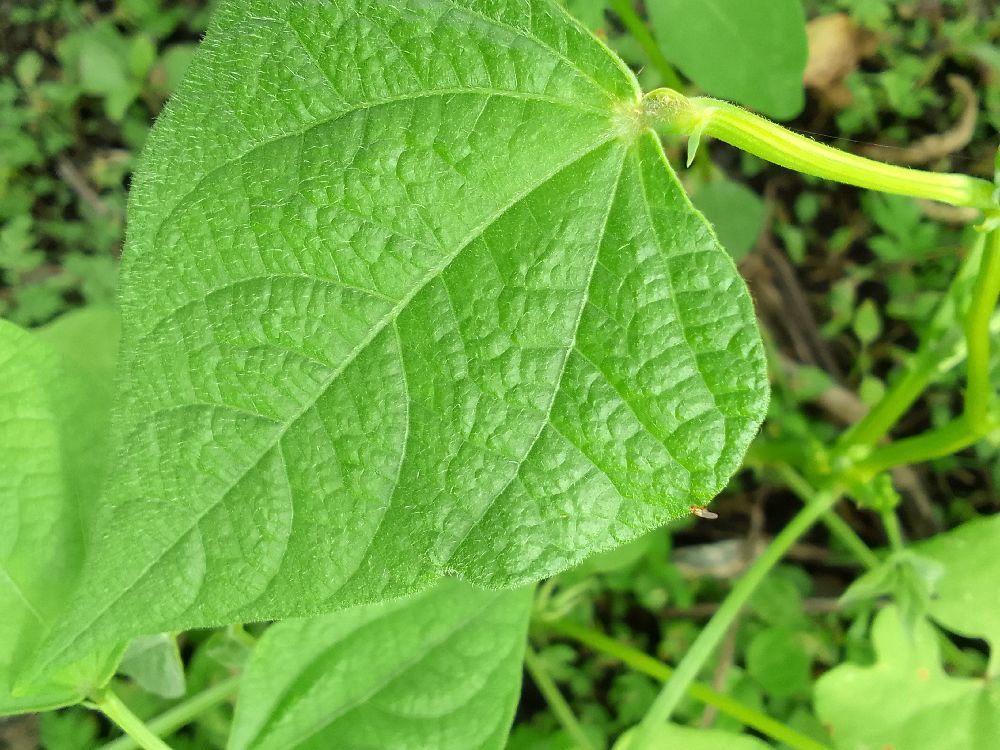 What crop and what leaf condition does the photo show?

common bean, healthy
